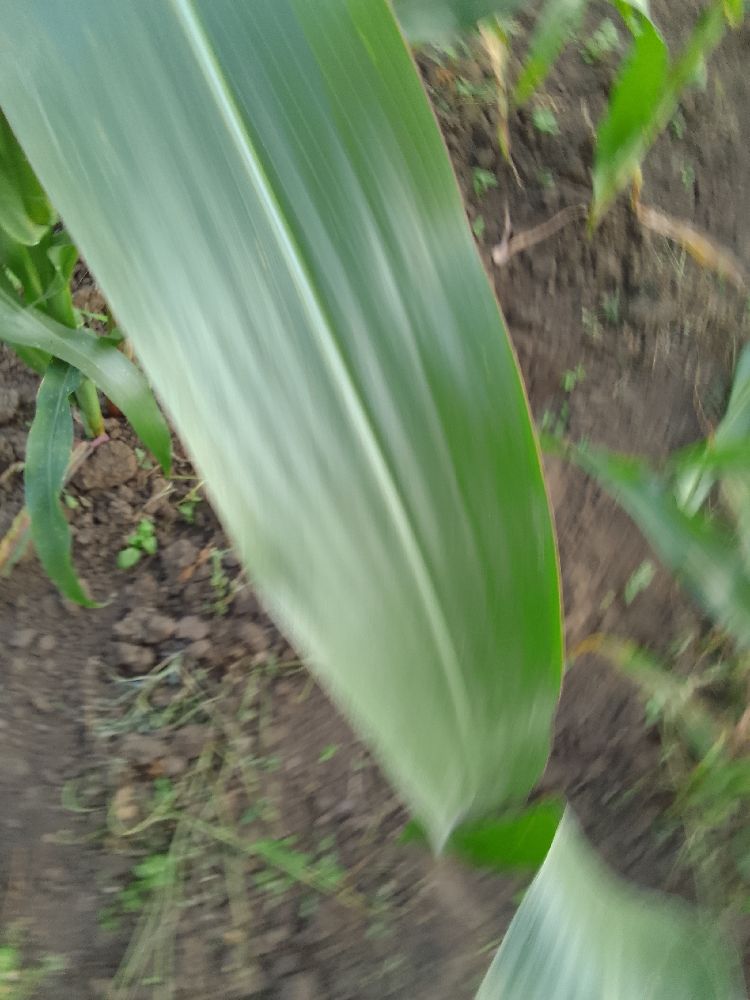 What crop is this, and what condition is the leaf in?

maize, healthy
